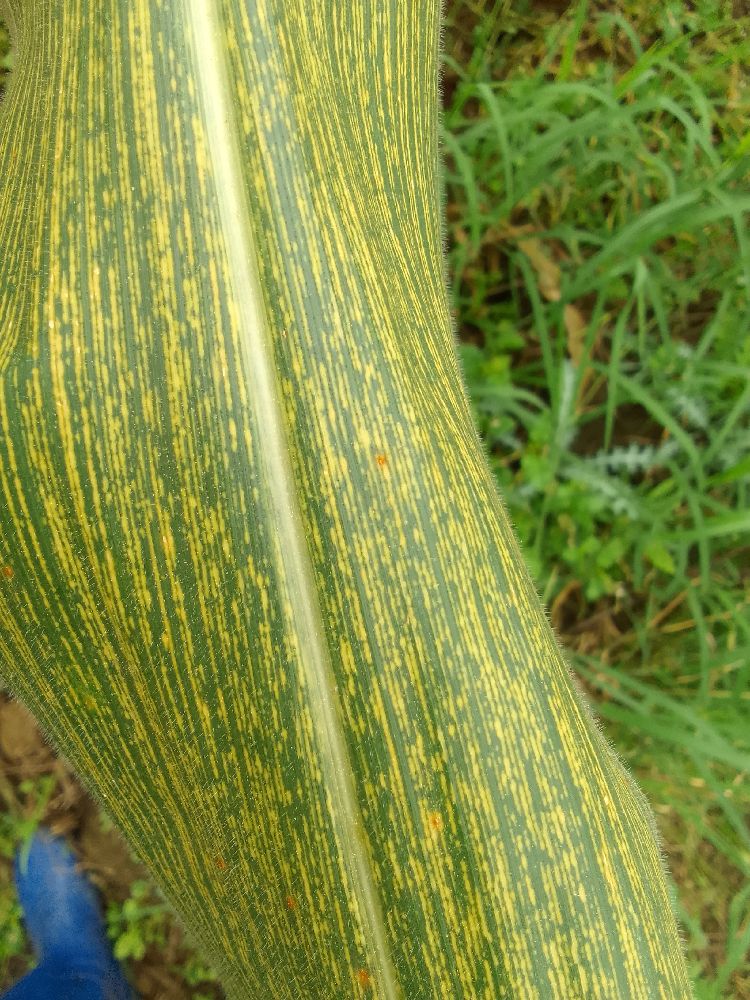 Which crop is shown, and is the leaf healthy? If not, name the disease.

maize, maize streak virus
